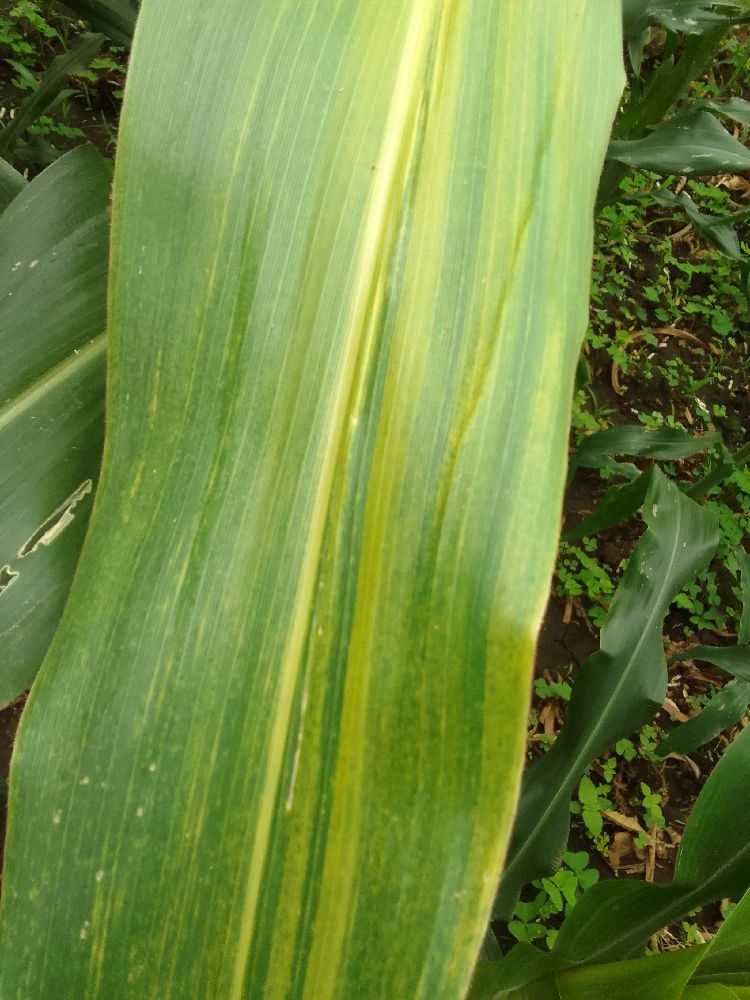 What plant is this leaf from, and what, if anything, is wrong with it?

maize, maize lethal necrosis
